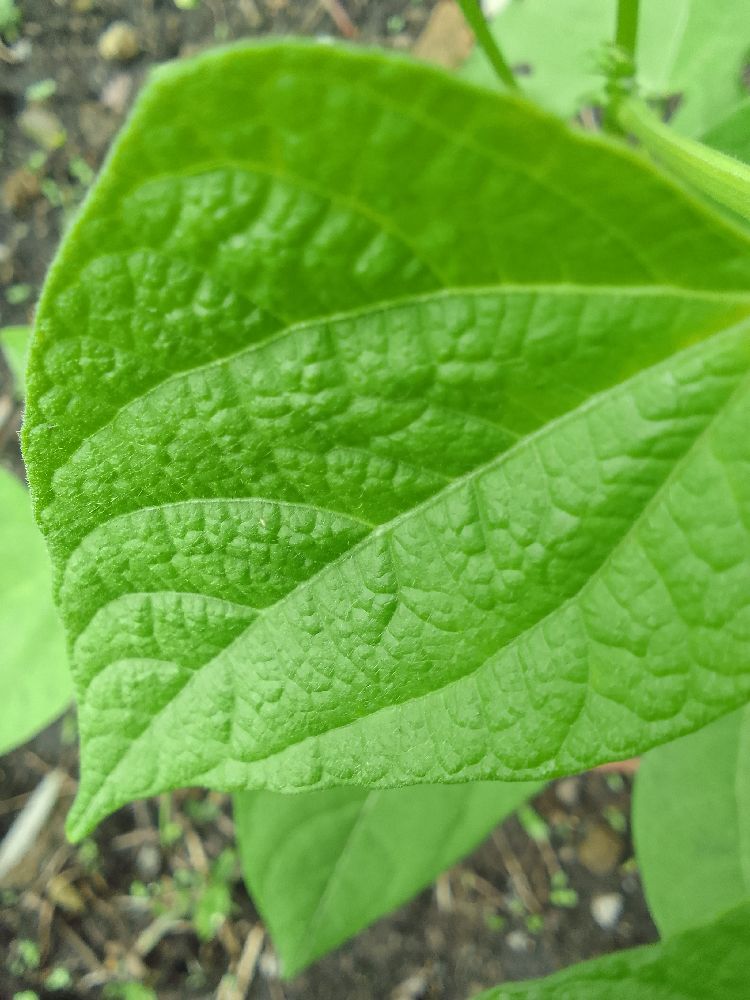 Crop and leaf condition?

common bean, healthy
